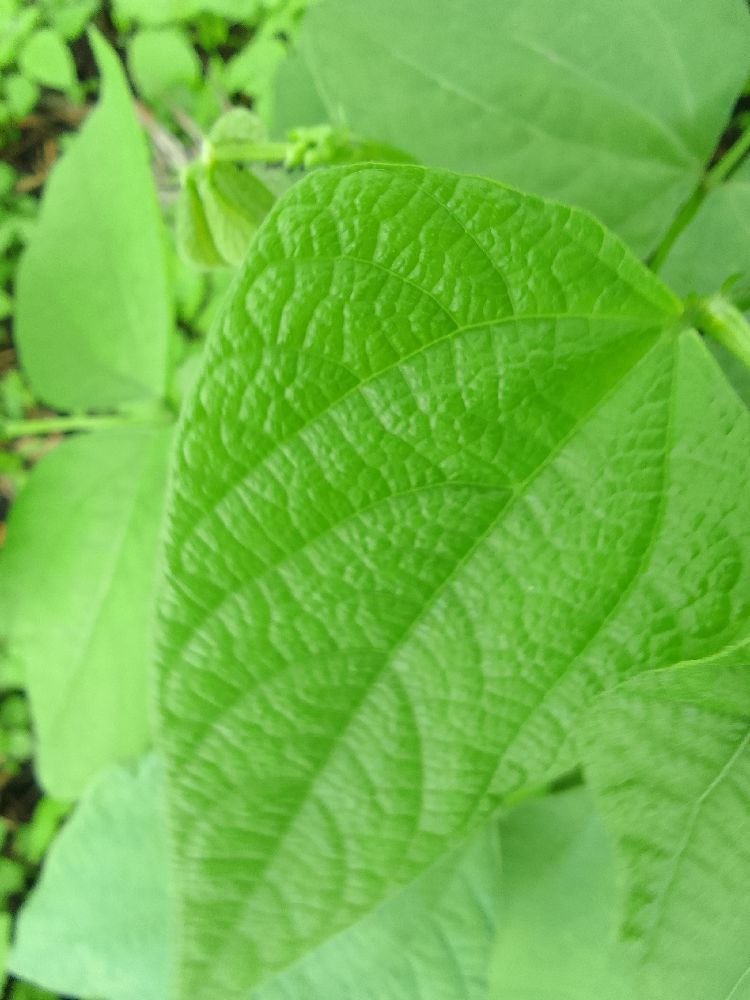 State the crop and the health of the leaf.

common bean, healthy
